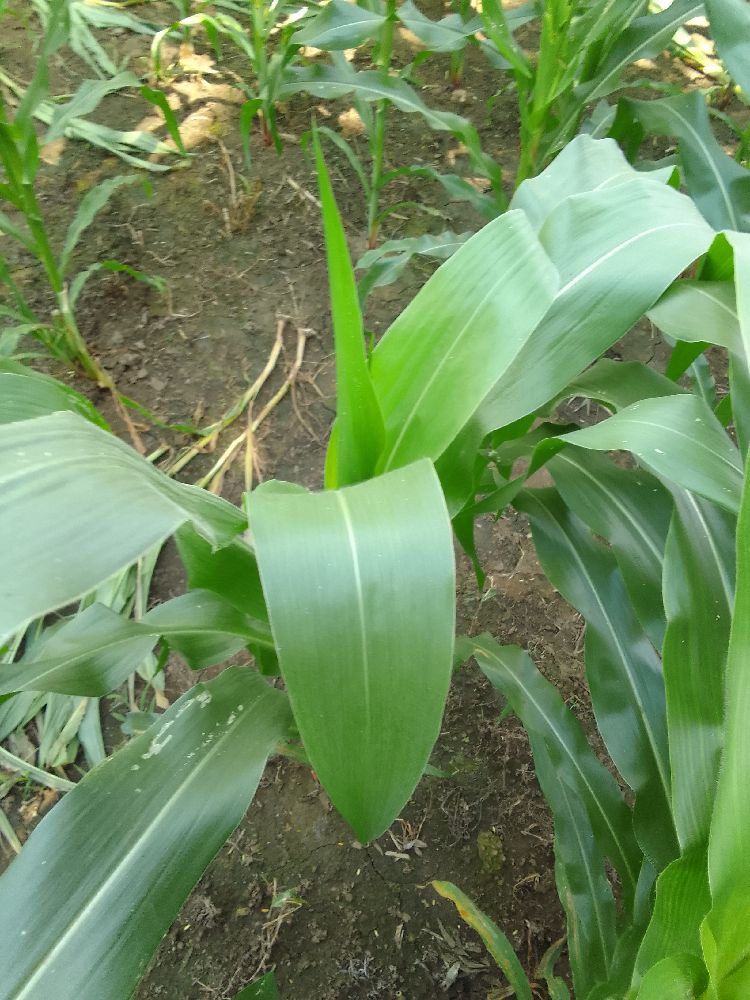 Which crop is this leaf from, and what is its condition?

maize, healthy
